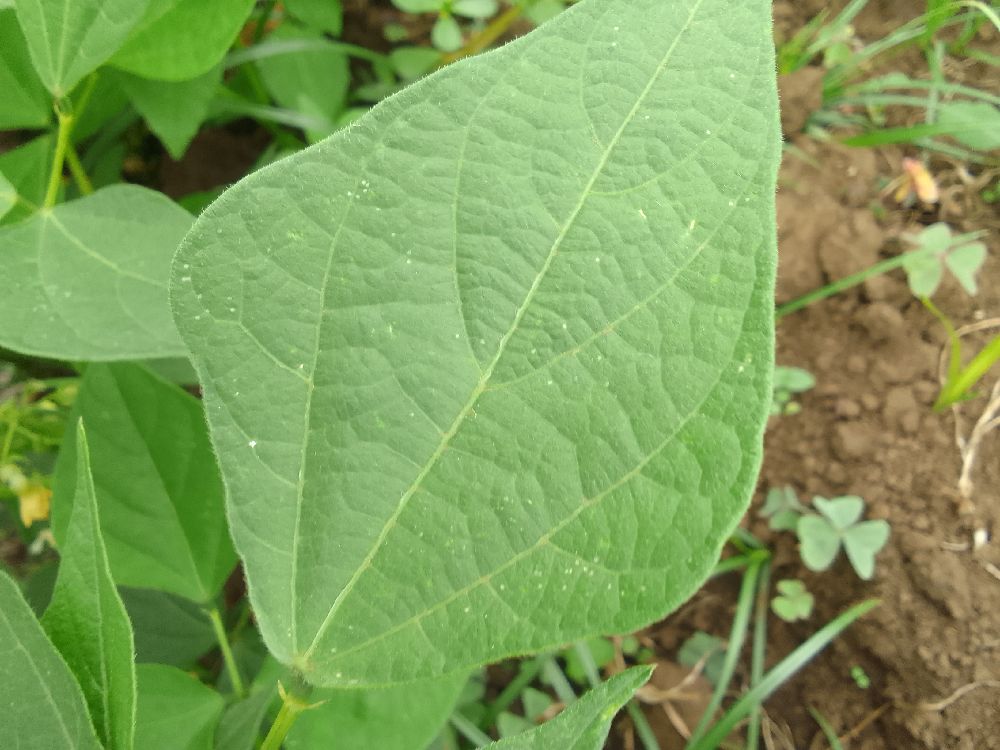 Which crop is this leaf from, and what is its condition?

common bean, healthy
